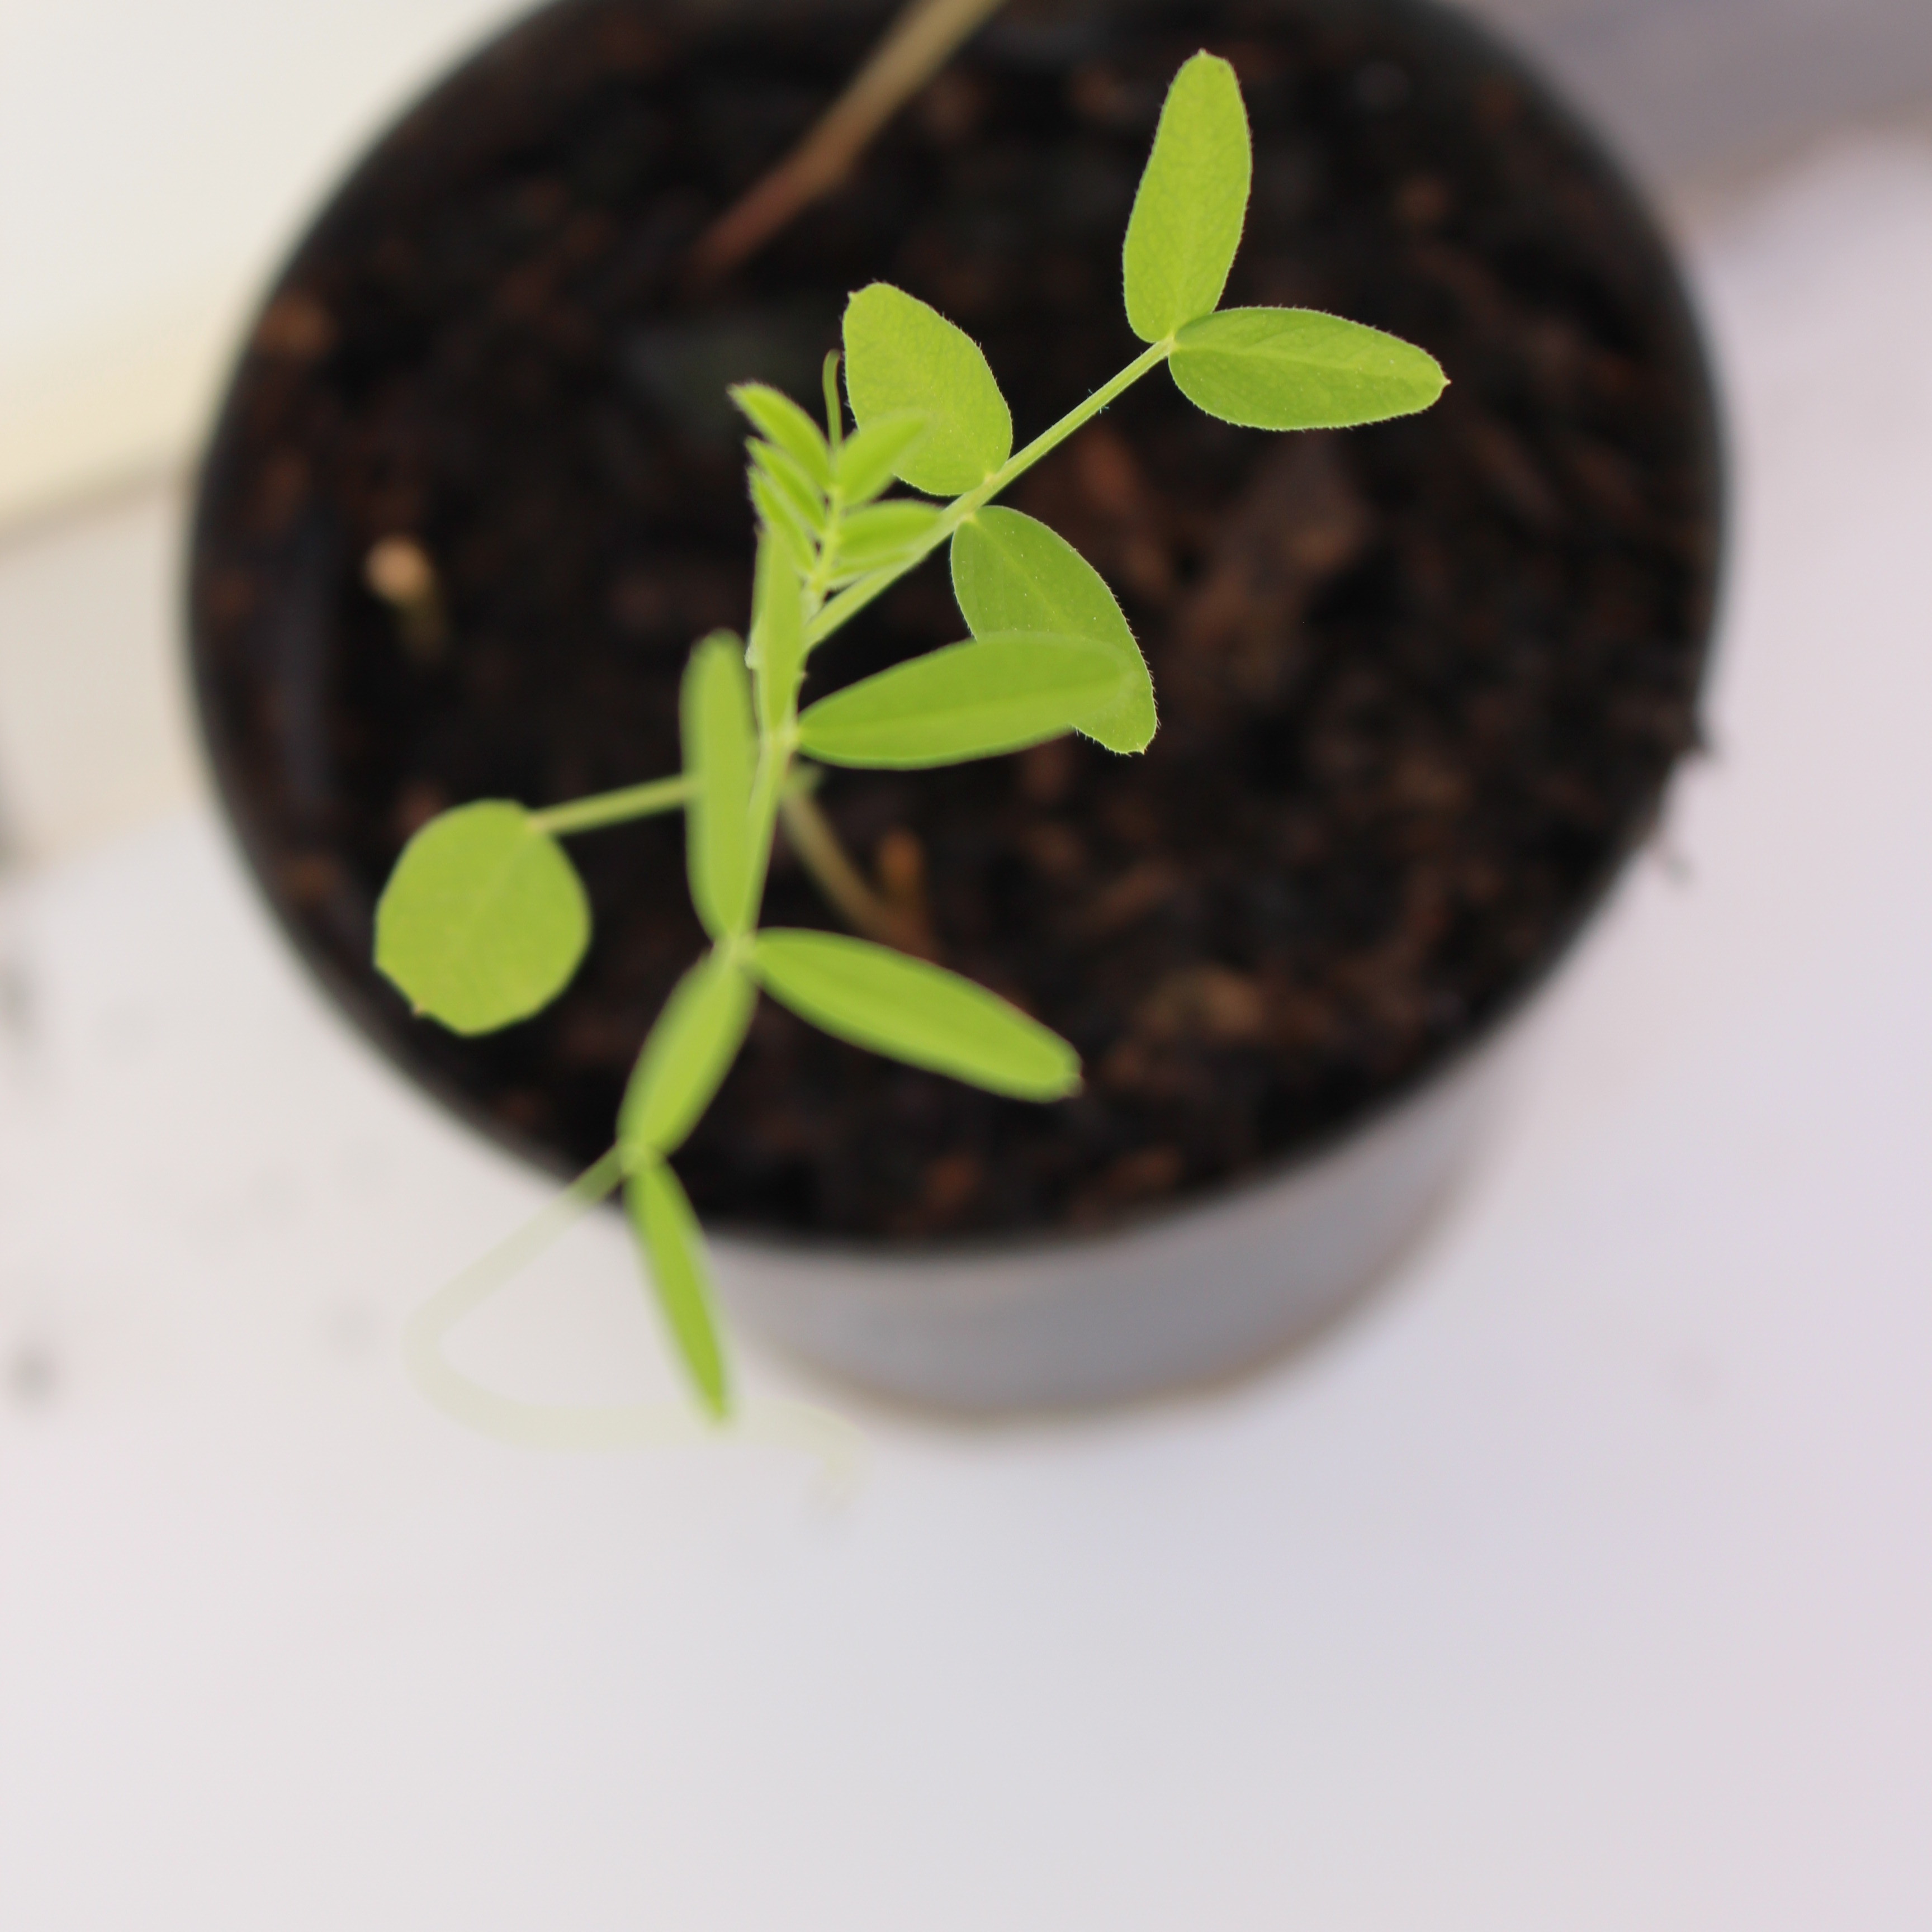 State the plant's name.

Vicia sativa
